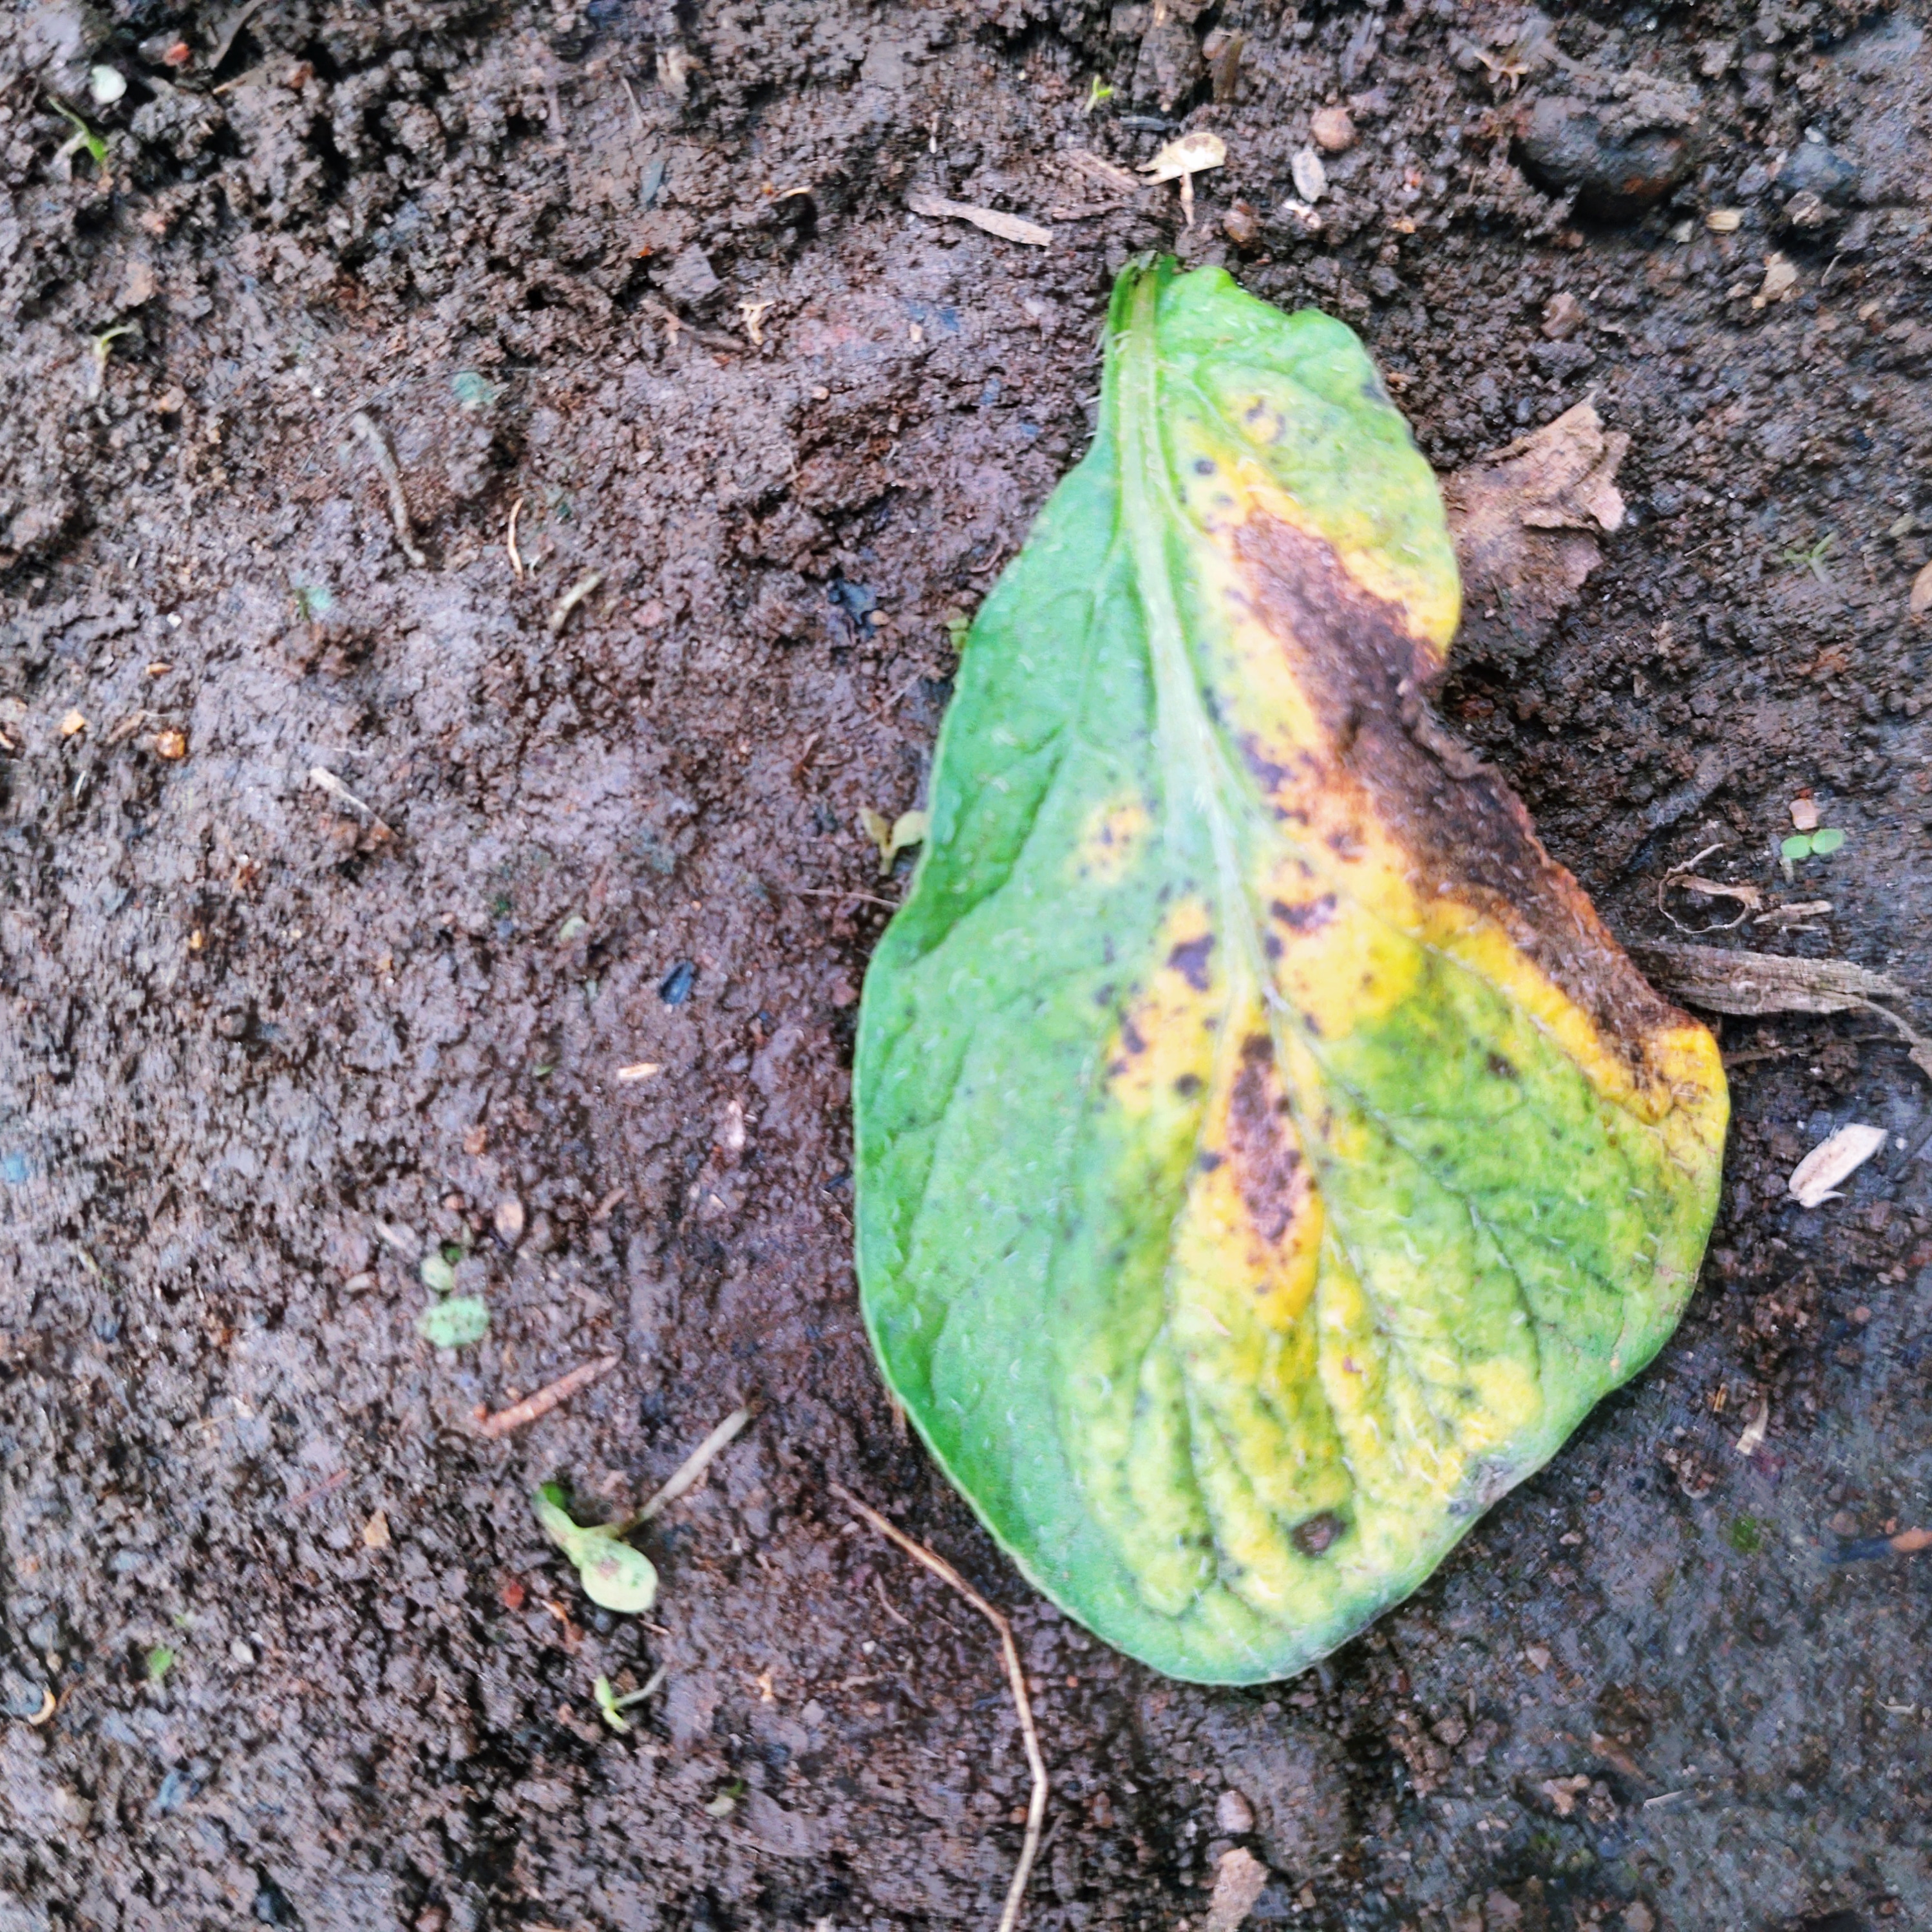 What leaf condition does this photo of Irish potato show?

late blight
